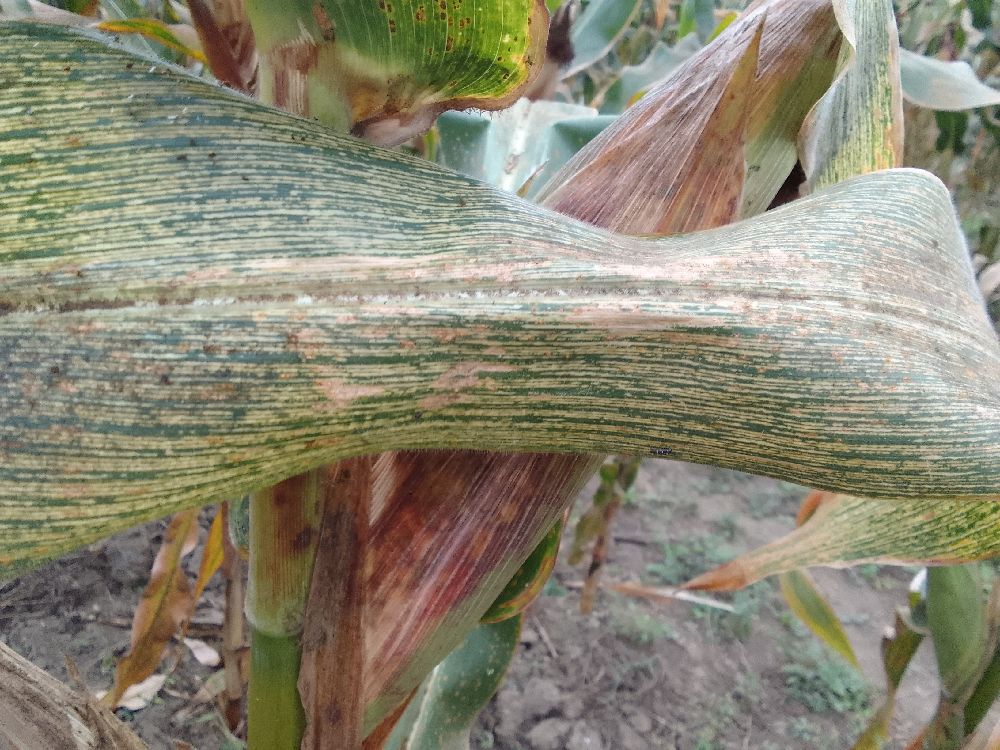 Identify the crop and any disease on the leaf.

maize, maize streak virus
